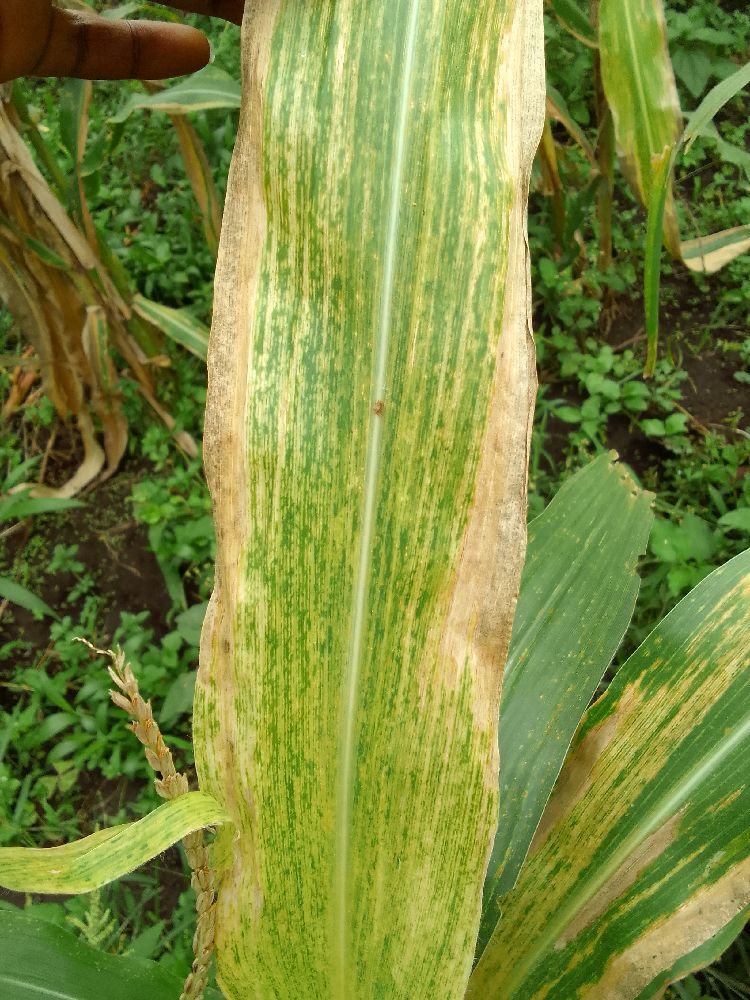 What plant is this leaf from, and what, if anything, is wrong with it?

maize, maize lethal necrosis
